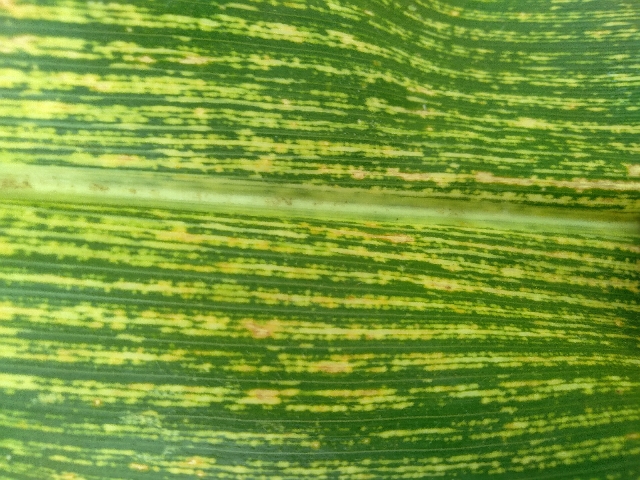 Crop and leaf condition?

maize, maize streak virus
